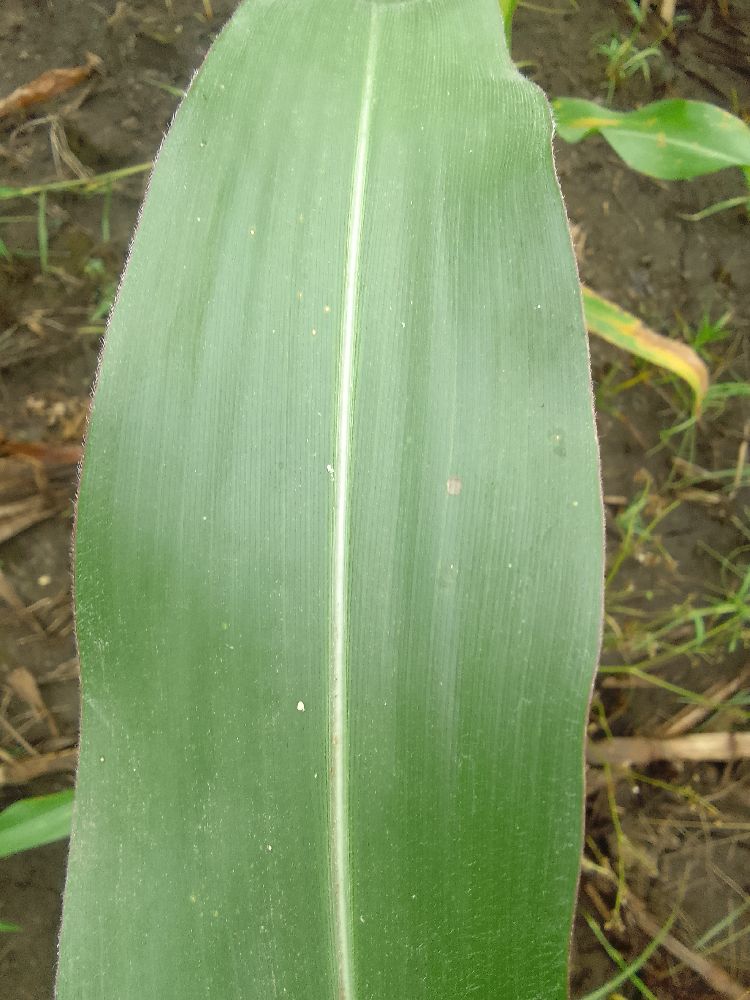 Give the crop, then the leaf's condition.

maize, healthy
